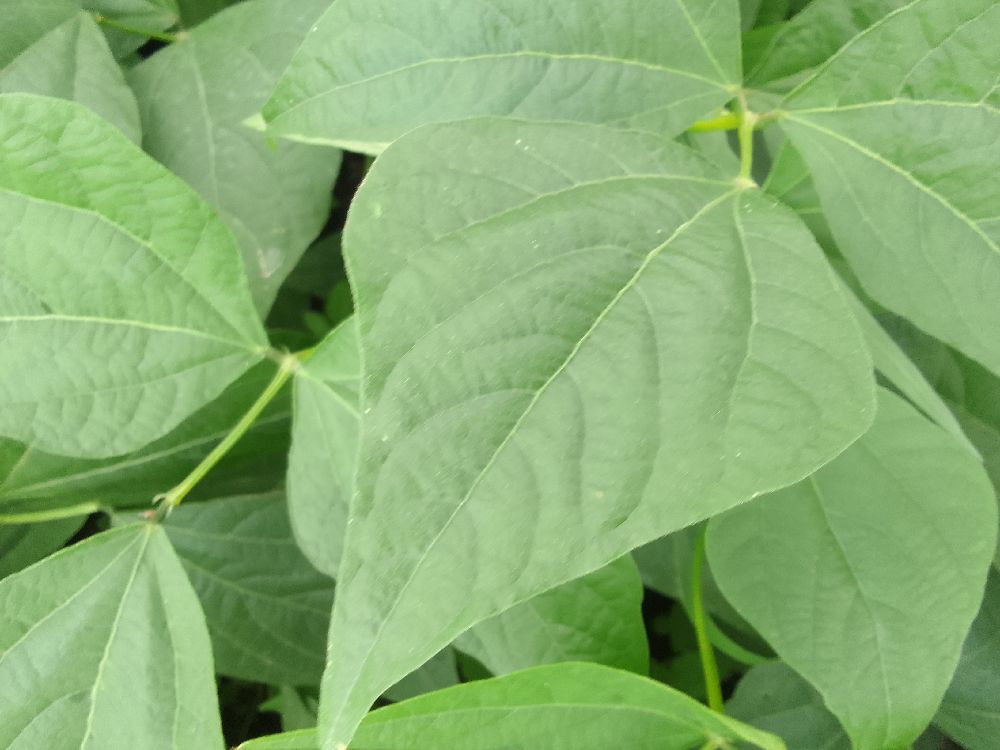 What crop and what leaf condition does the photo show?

common bean, healthy
